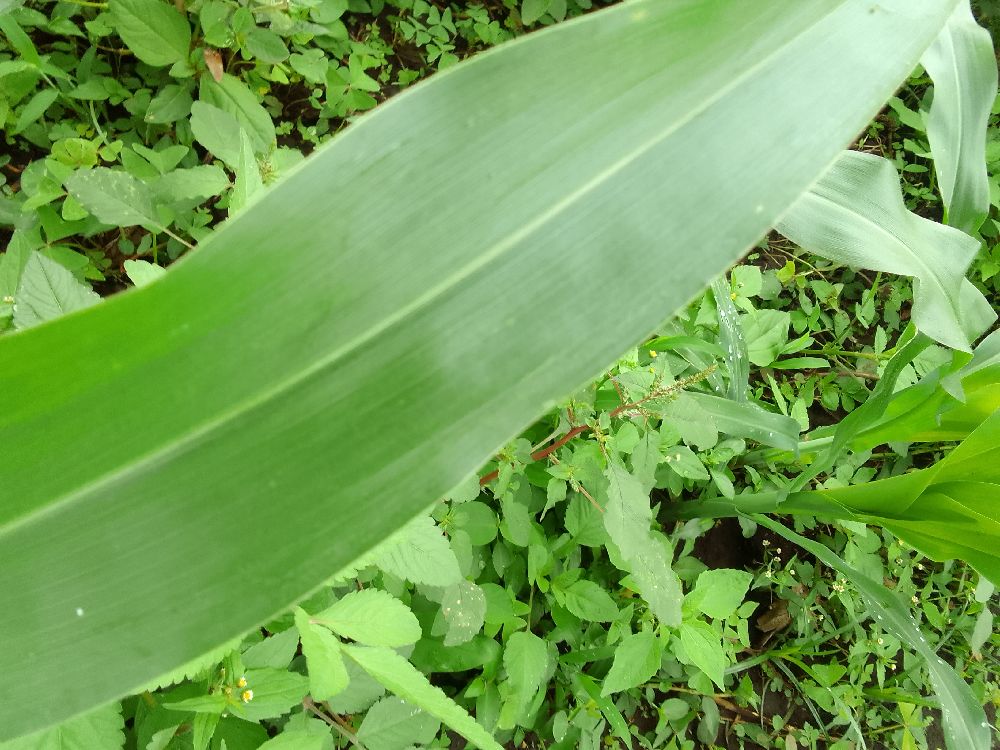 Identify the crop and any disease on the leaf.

maize, healthy
